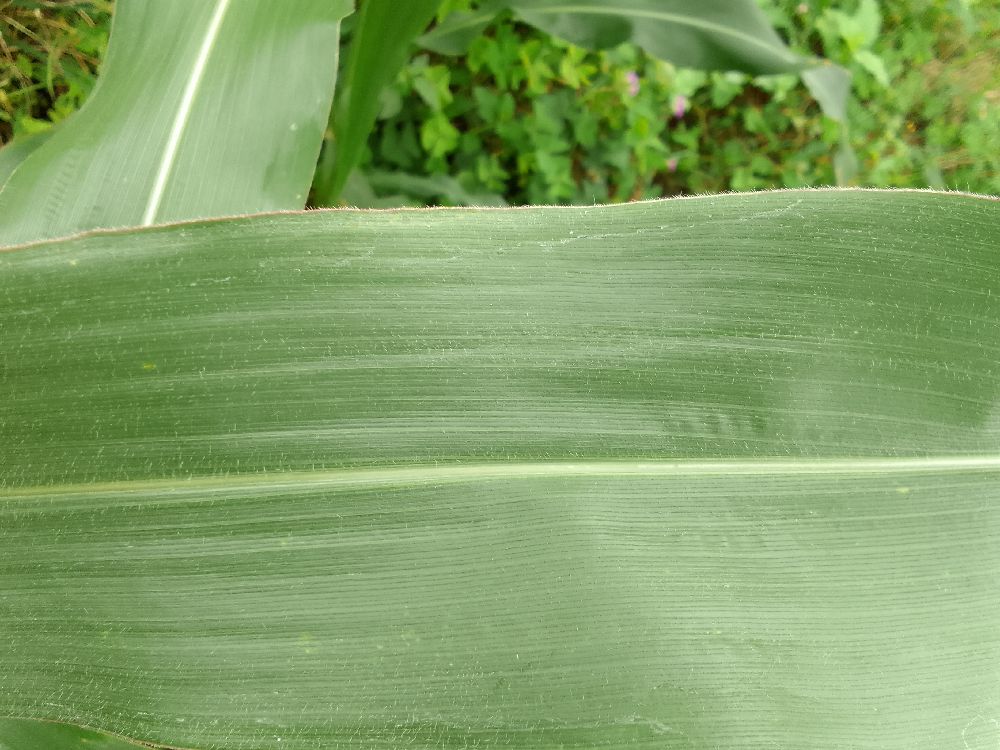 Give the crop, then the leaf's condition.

maize, healthy
